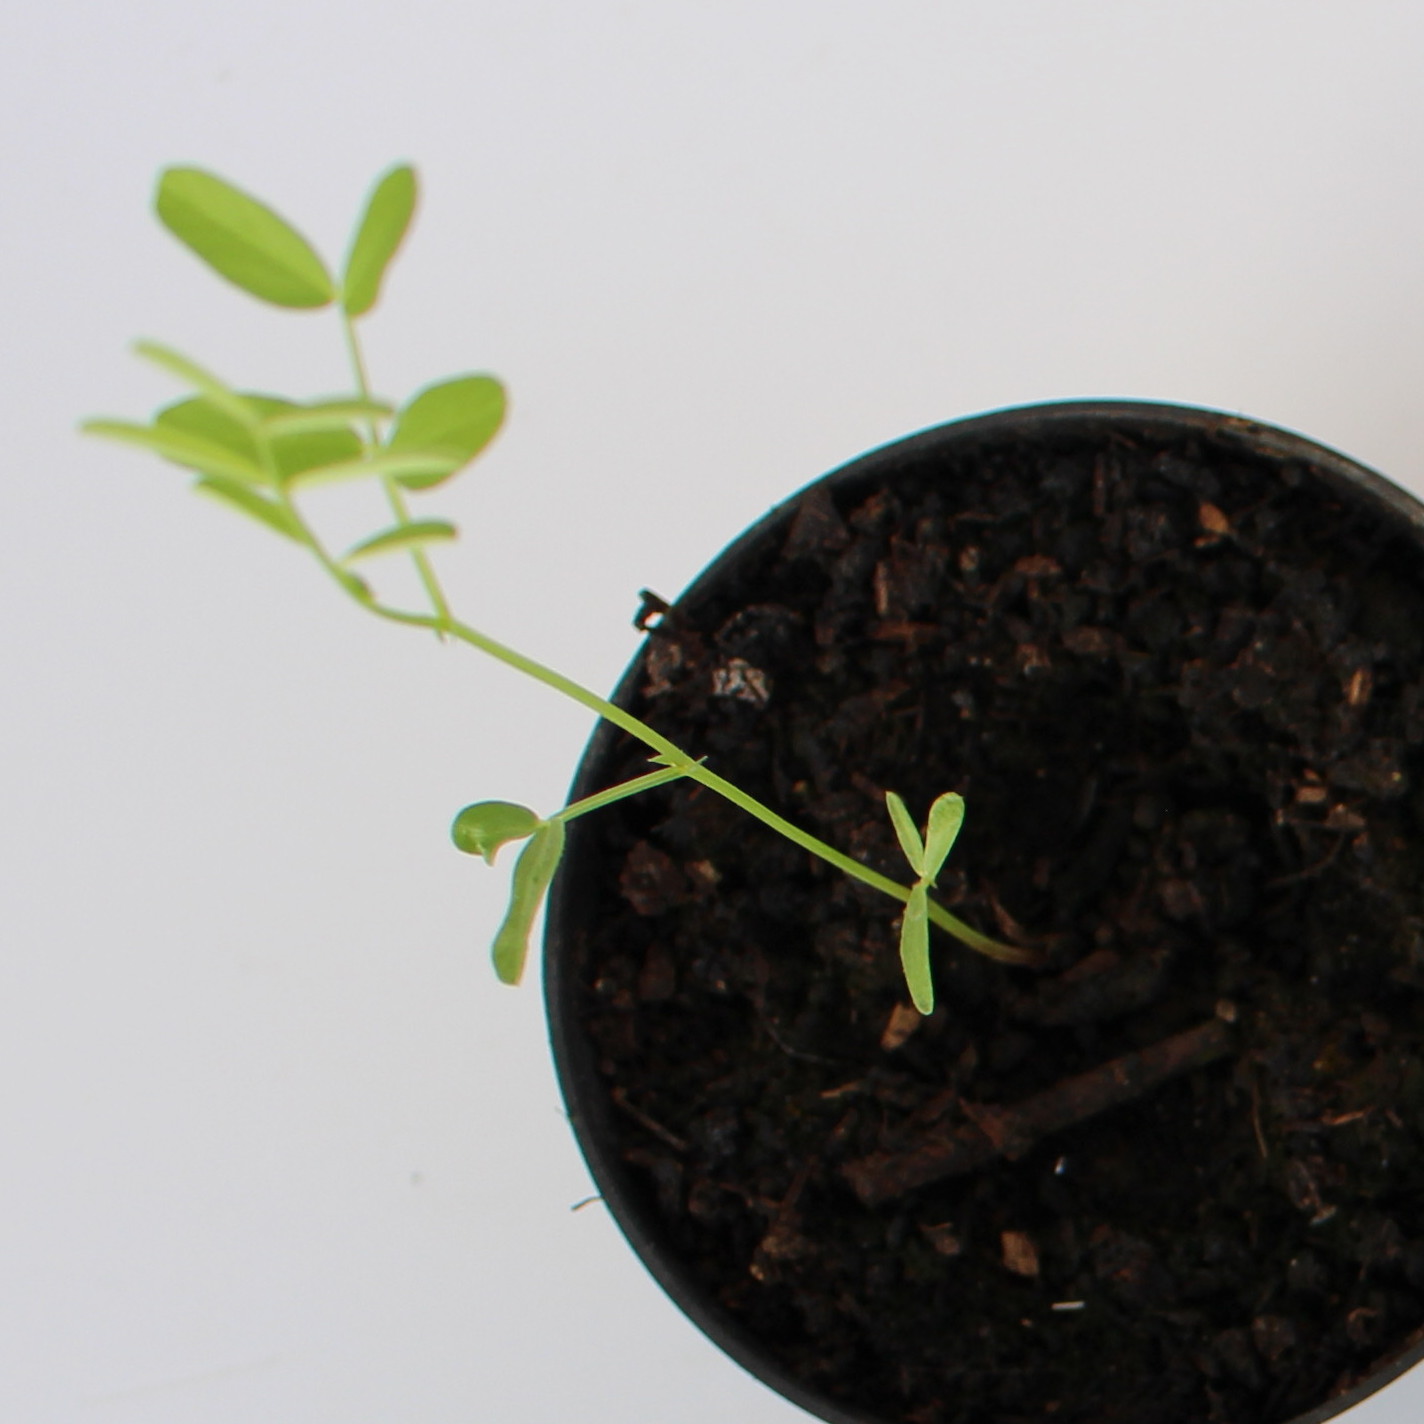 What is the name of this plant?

Vicia sativa
